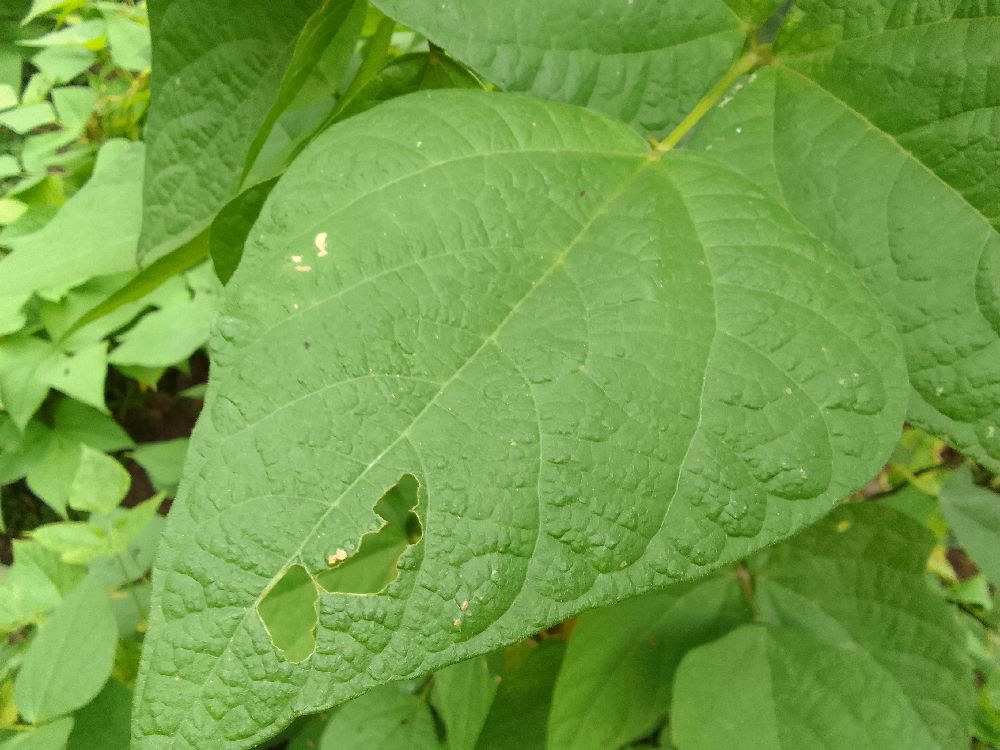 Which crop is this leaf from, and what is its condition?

common bean, healthy
